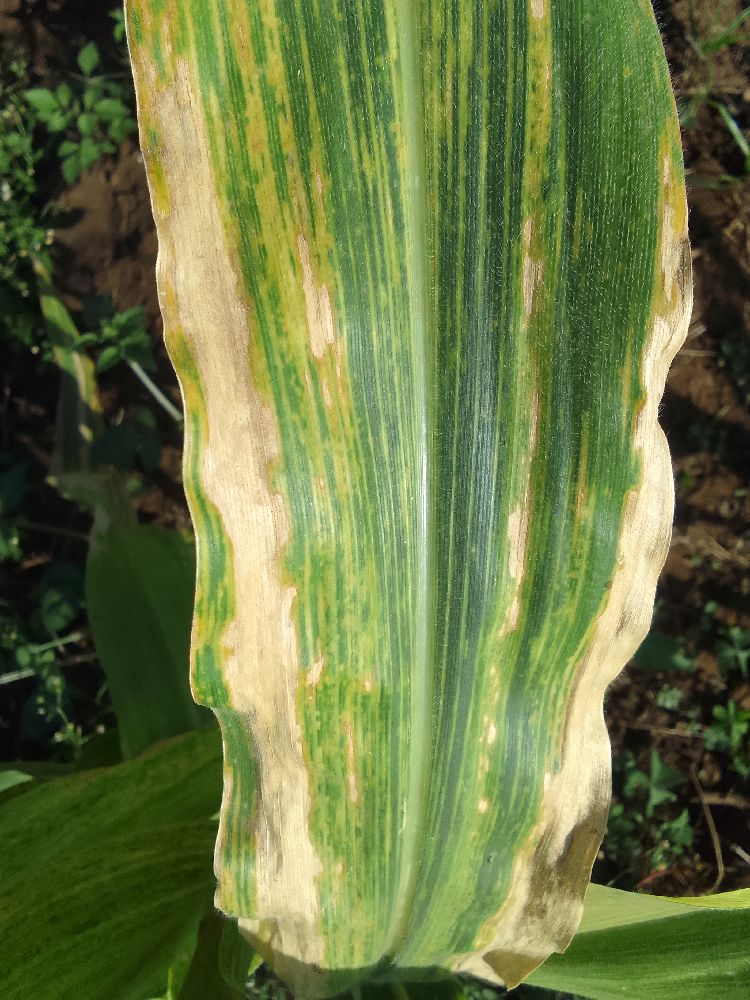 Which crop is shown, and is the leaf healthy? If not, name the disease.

maize, maize lethal necrosis
